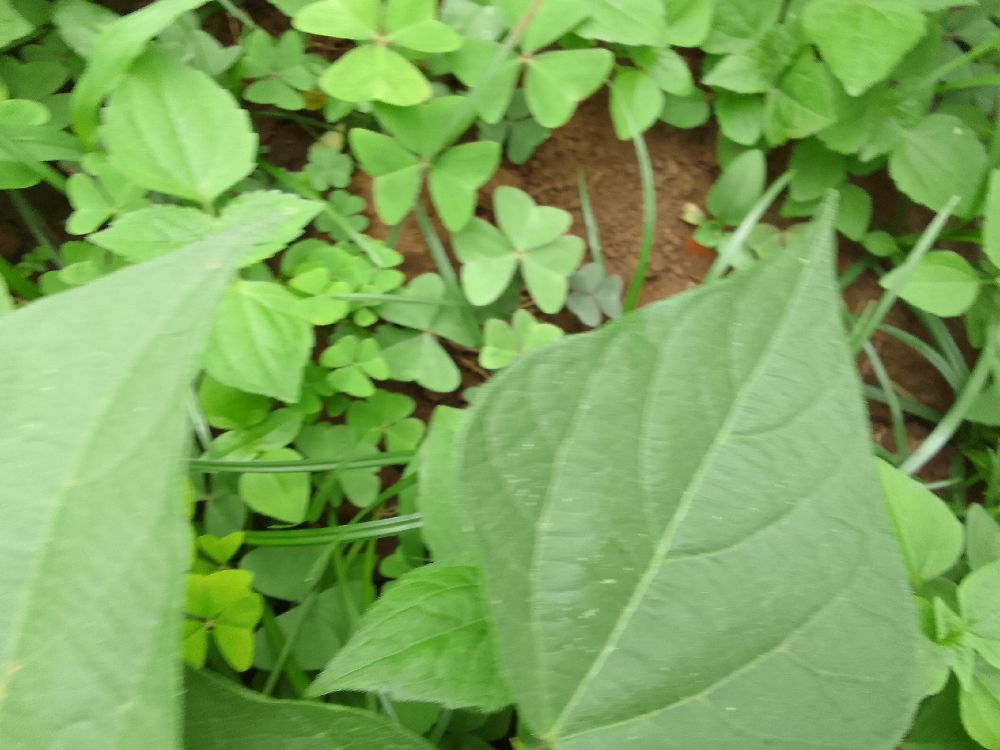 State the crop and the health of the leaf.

common bean, healthy
